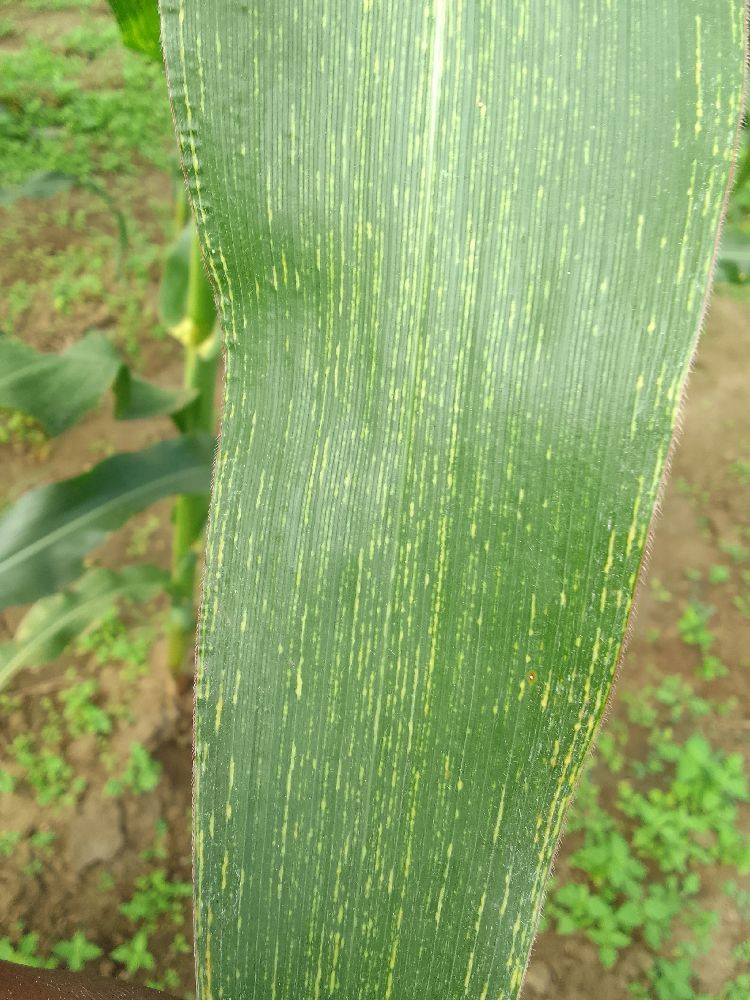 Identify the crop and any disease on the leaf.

maize, maize streak virus
